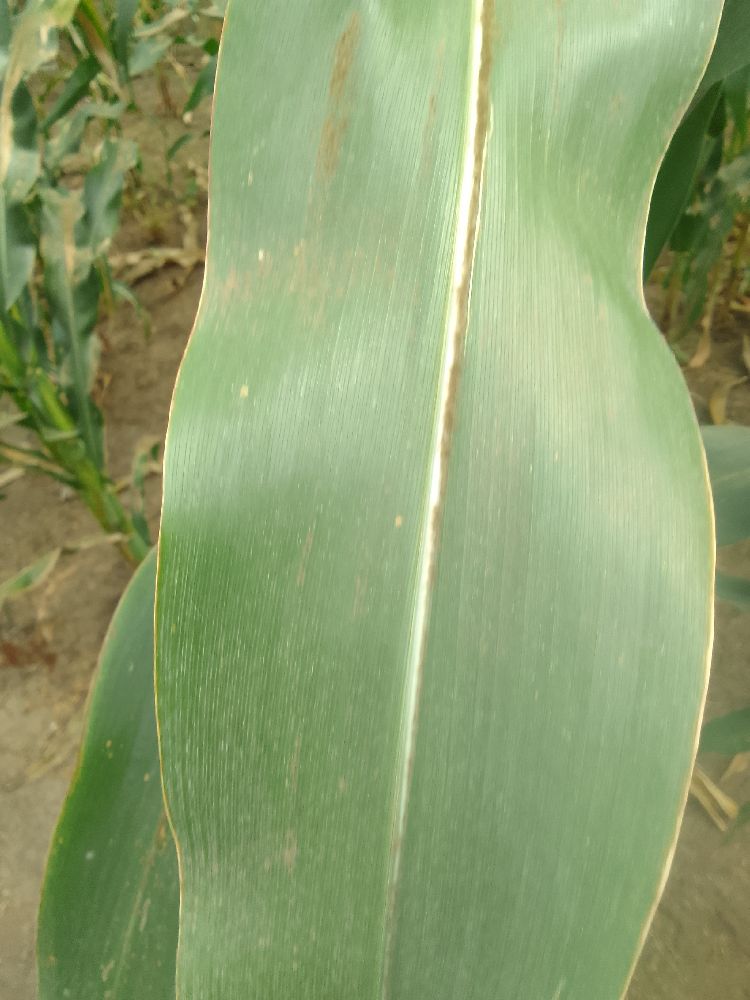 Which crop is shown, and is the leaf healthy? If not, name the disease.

maize, healthy
